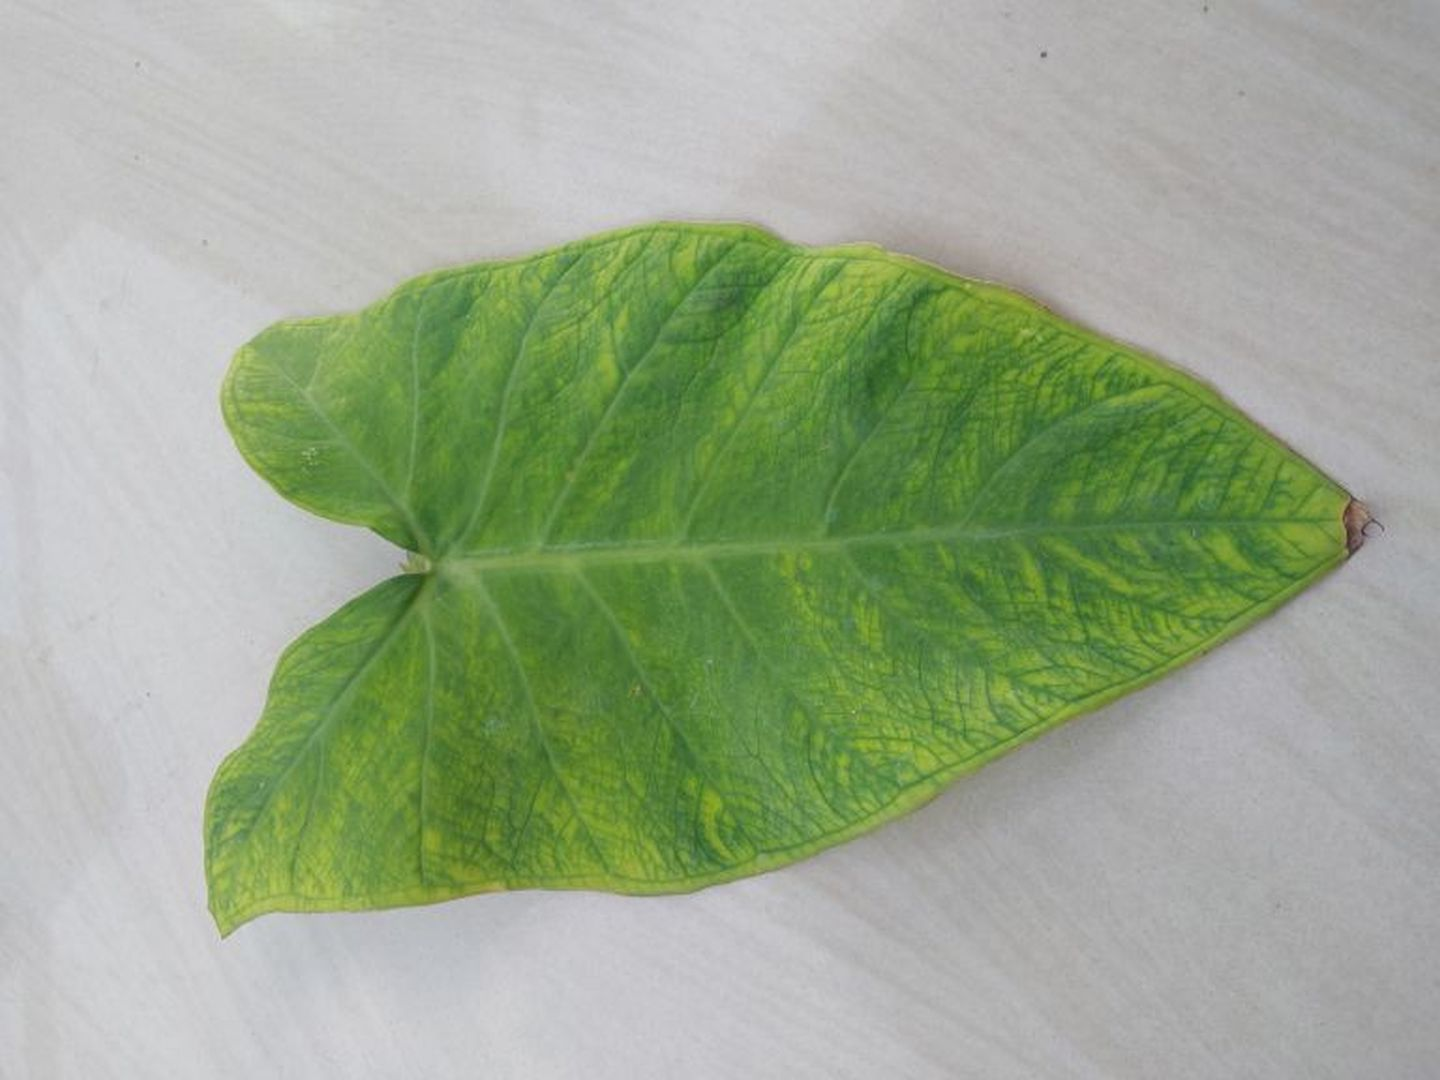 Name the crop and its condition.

taro, mosaic
